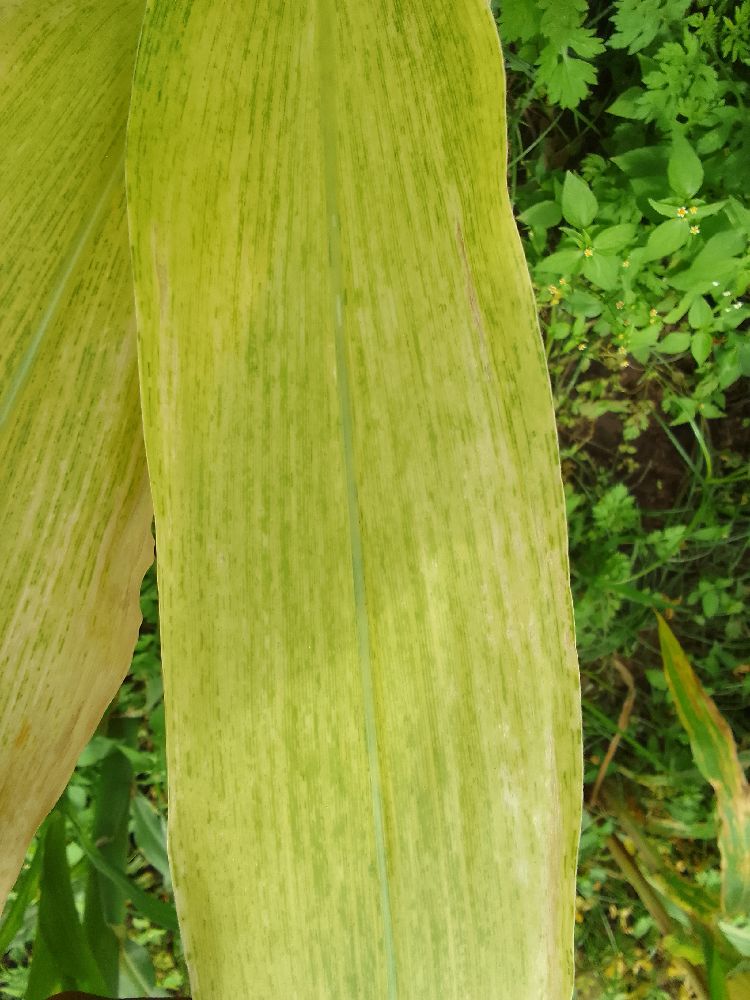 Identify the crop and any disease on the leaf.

maize, maize lethal necrosis
